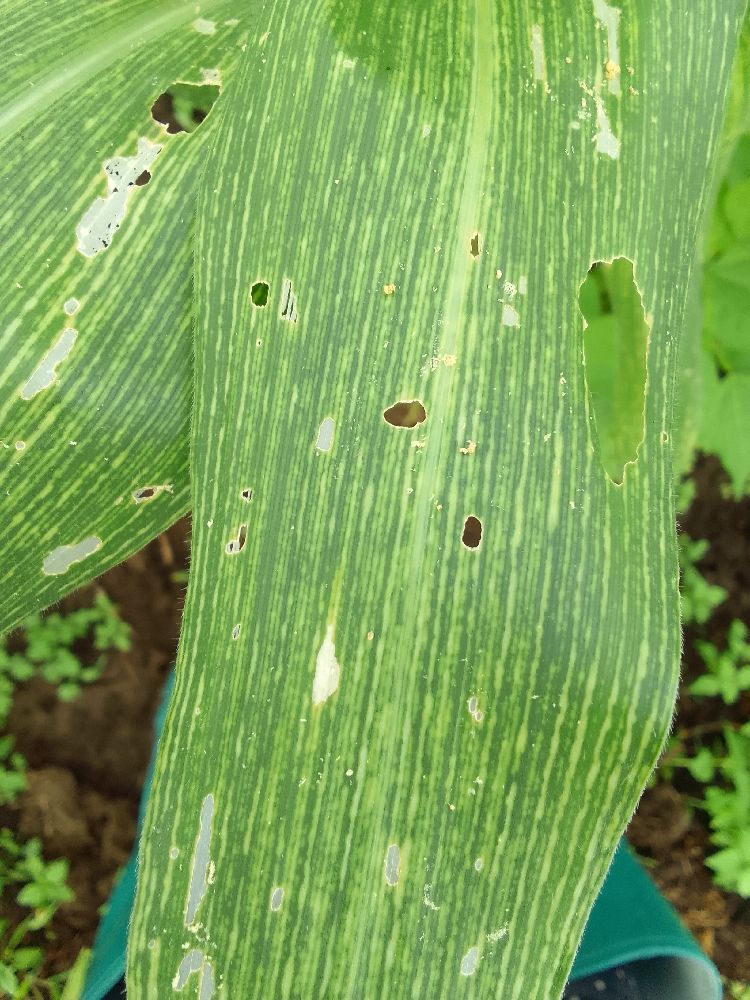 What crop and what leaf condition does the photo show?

maize, maize streak virus
